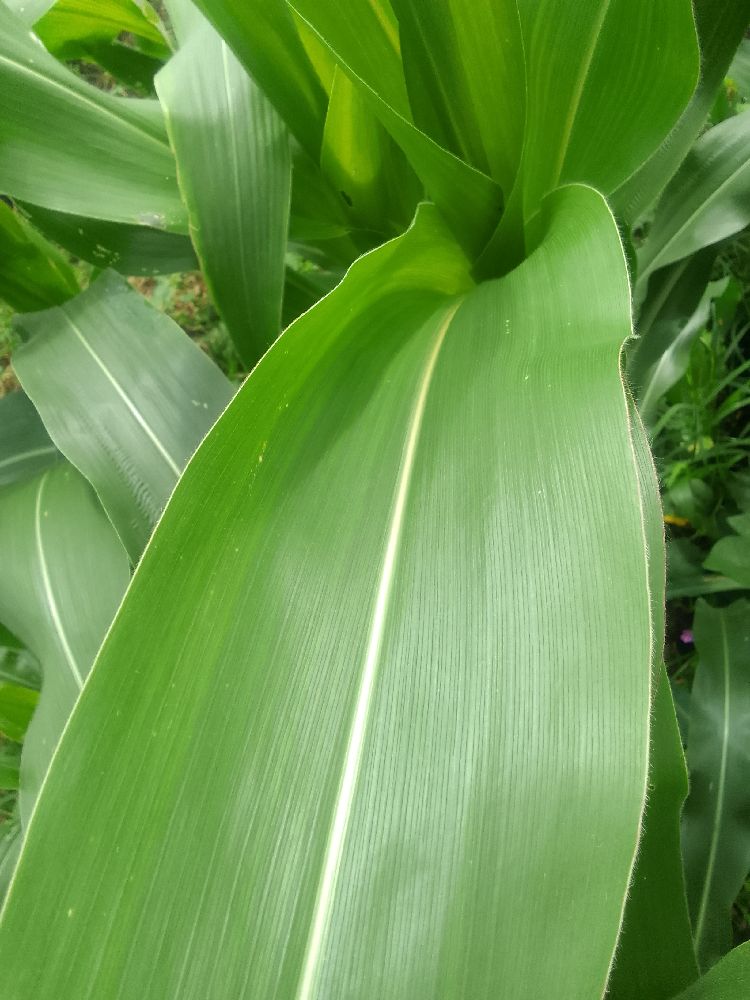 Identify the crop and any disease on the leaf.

maize, healthy
